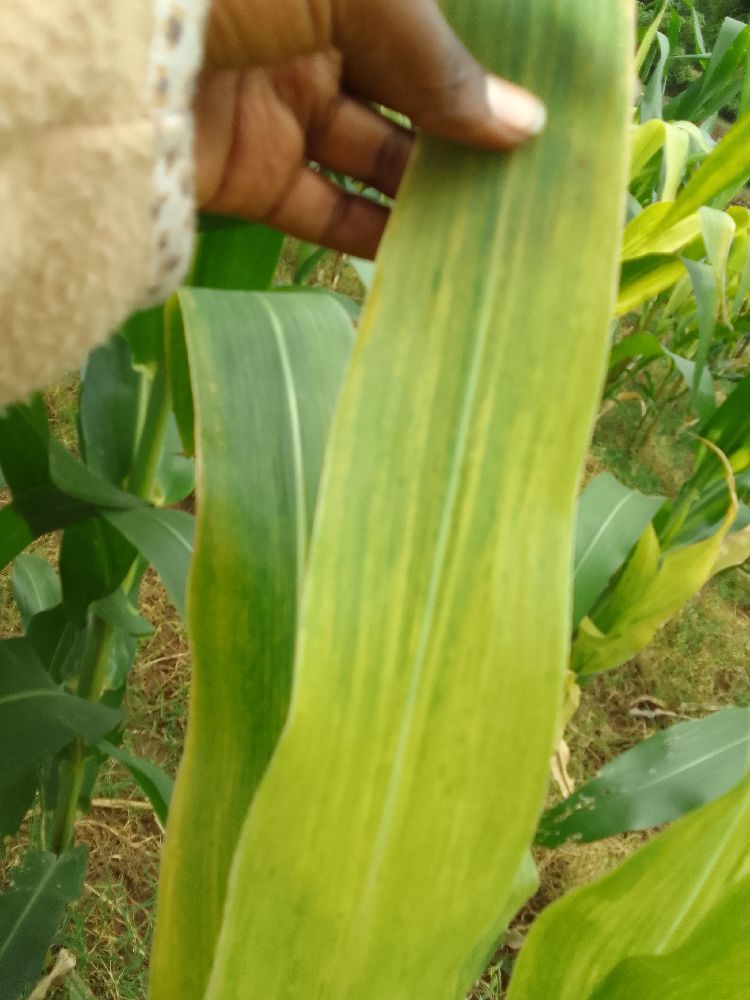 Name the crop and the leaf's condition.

maize, maize lethal necrosis
